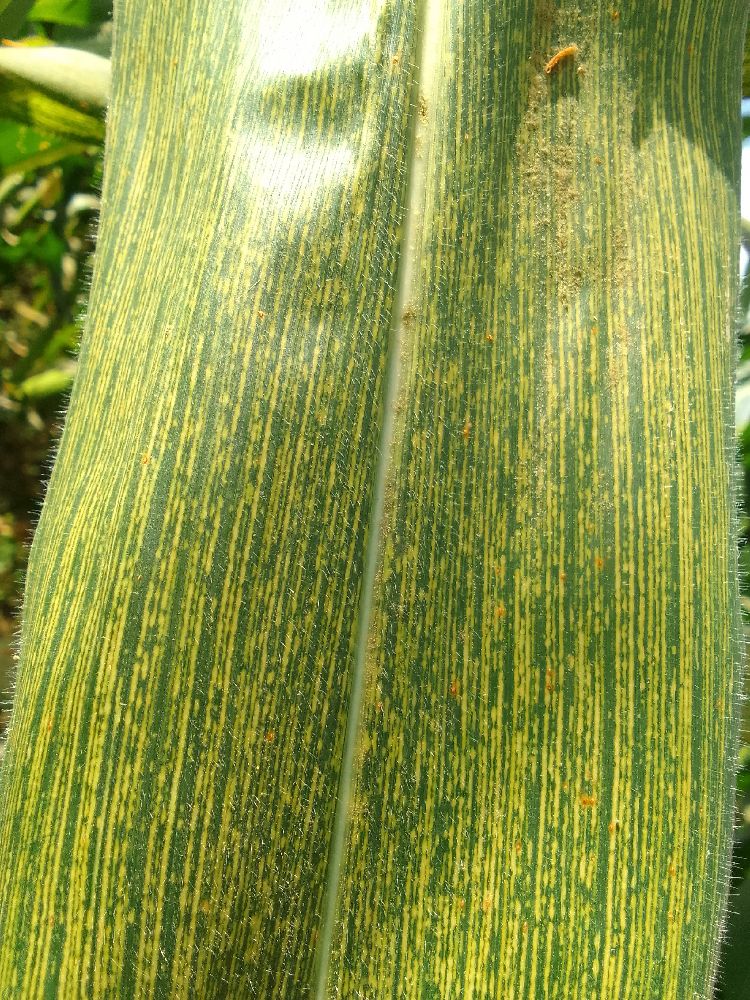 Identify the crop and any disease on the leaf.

maize, maize streak virus
